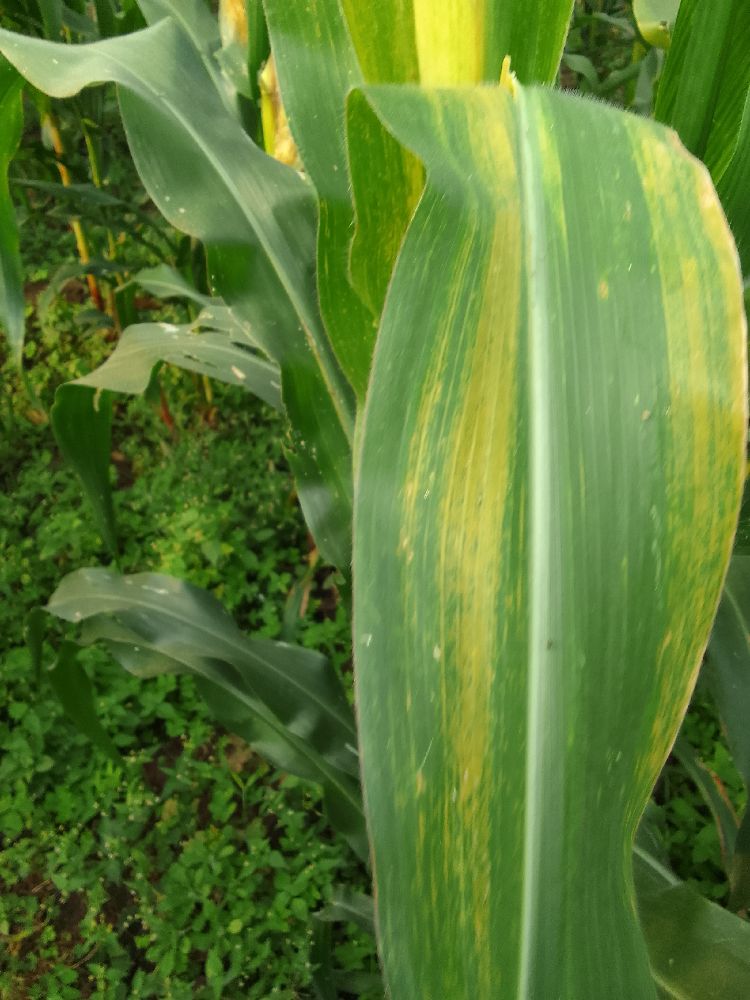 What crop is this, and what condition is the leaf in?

maize, maize lethal necrosis
